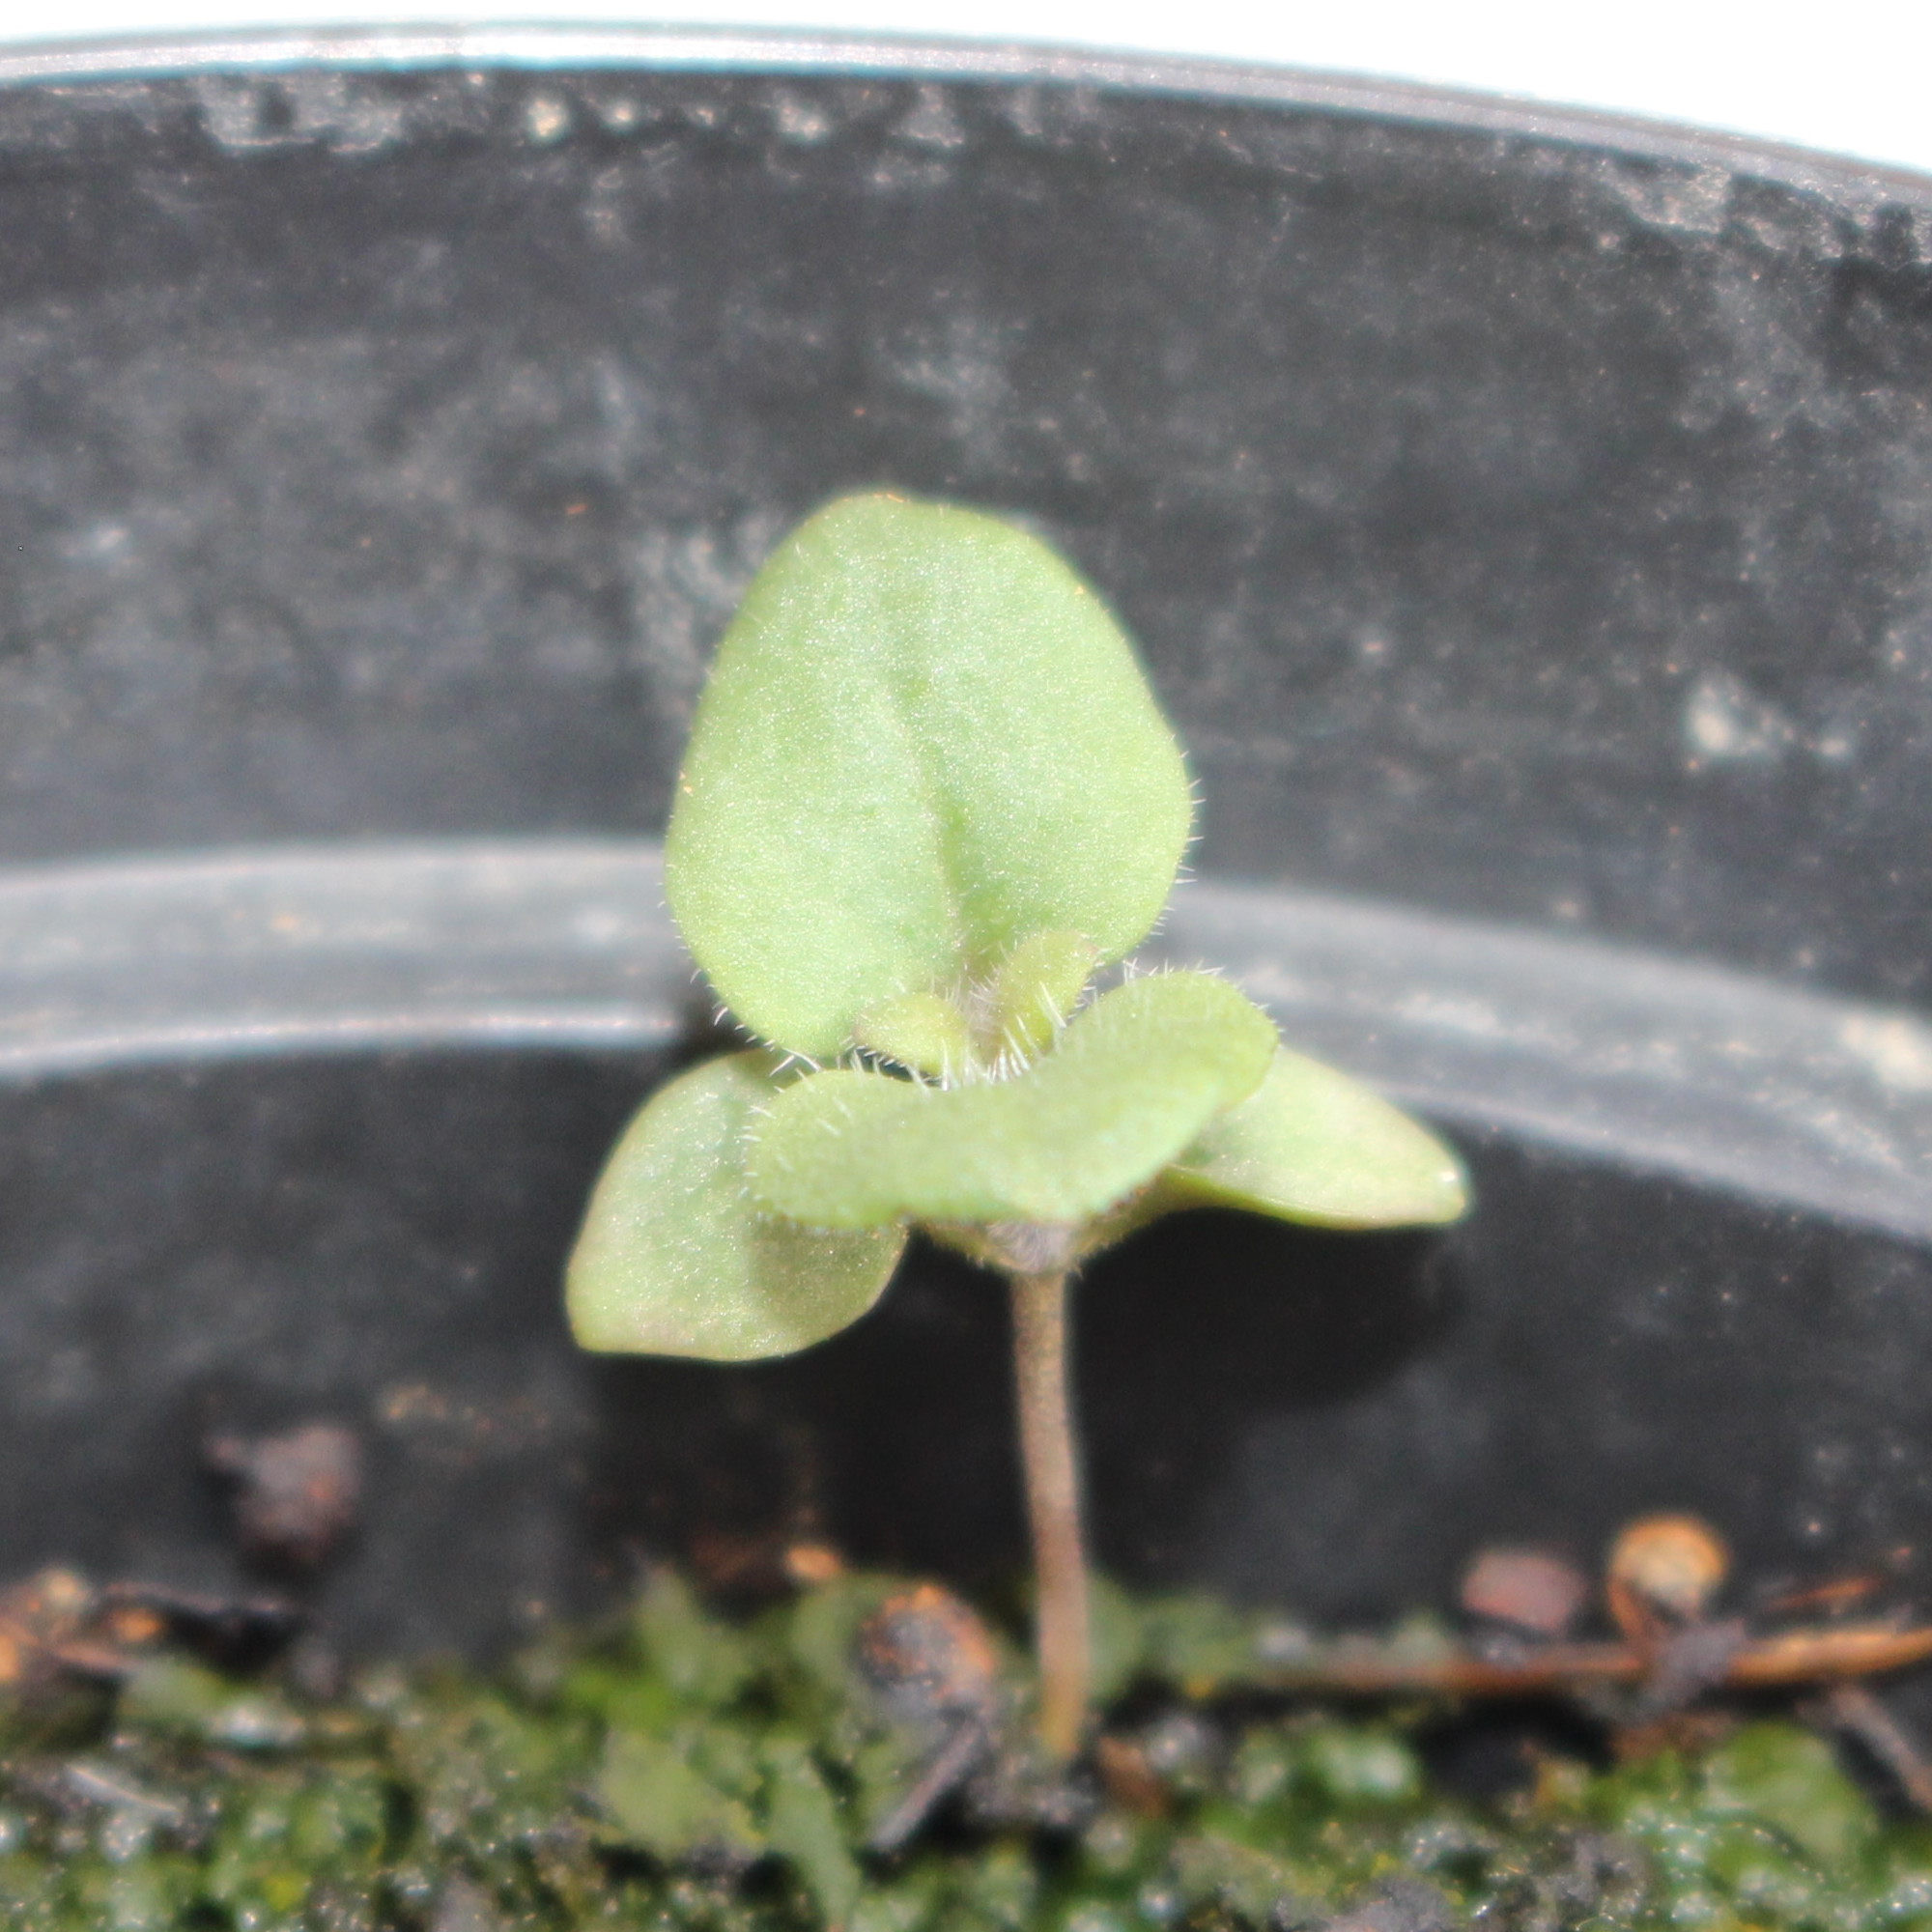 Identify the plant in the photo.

Veronica persica
